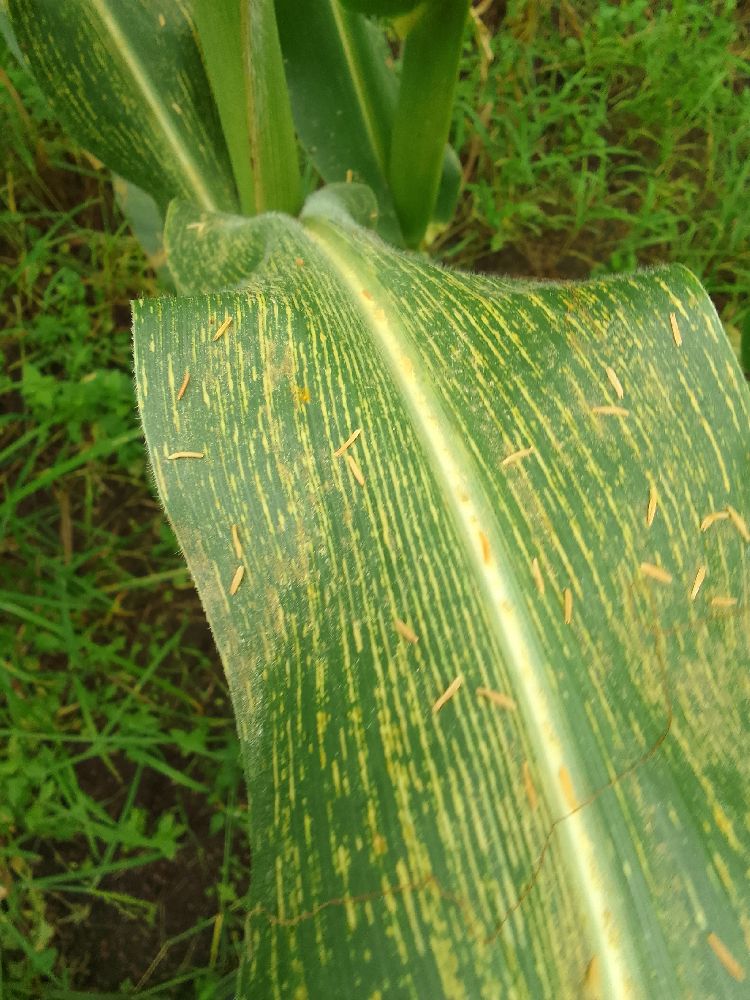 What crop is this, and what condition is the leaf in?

maize, maize streak virus
